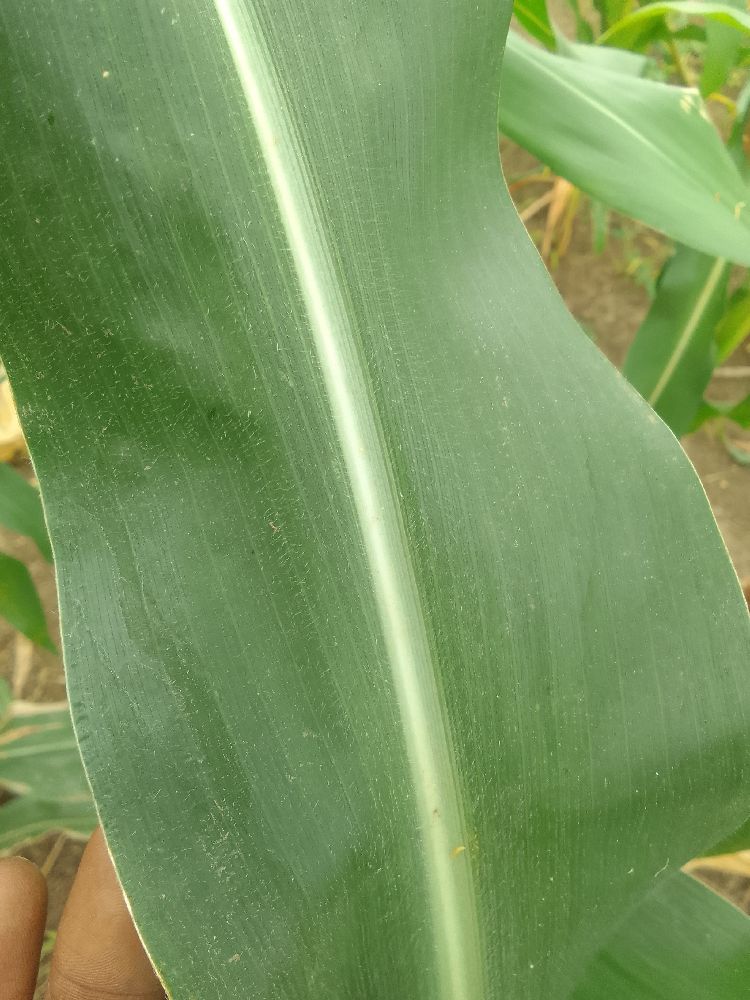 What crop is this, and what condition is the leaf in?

maize, healthy
